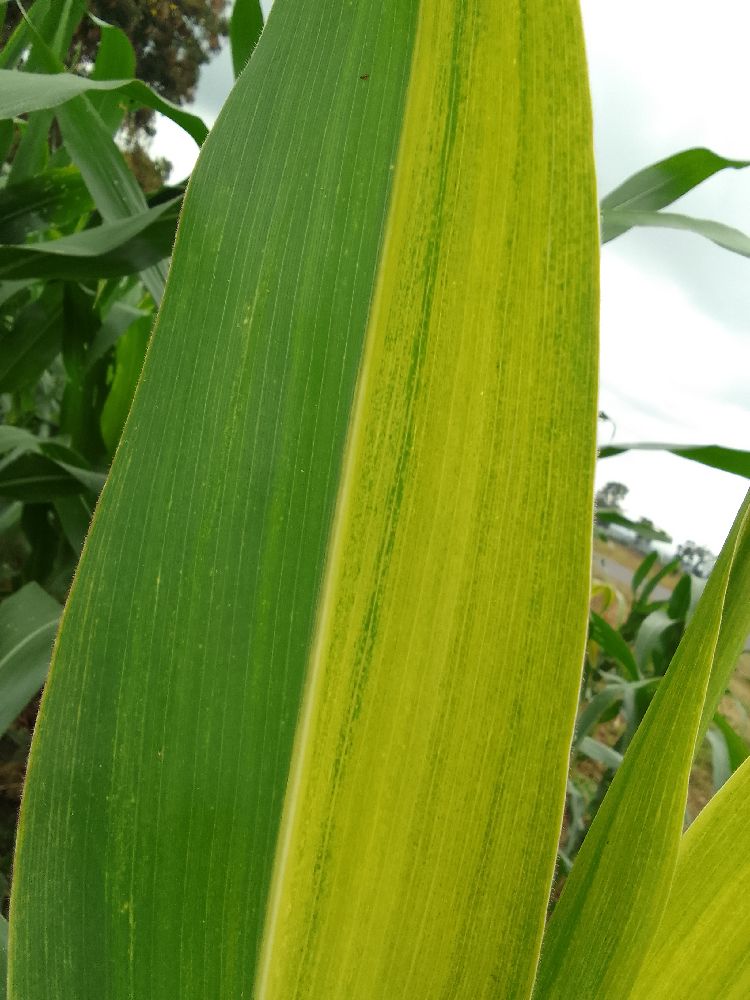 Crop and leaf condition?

maize, maize lethal necrosis
